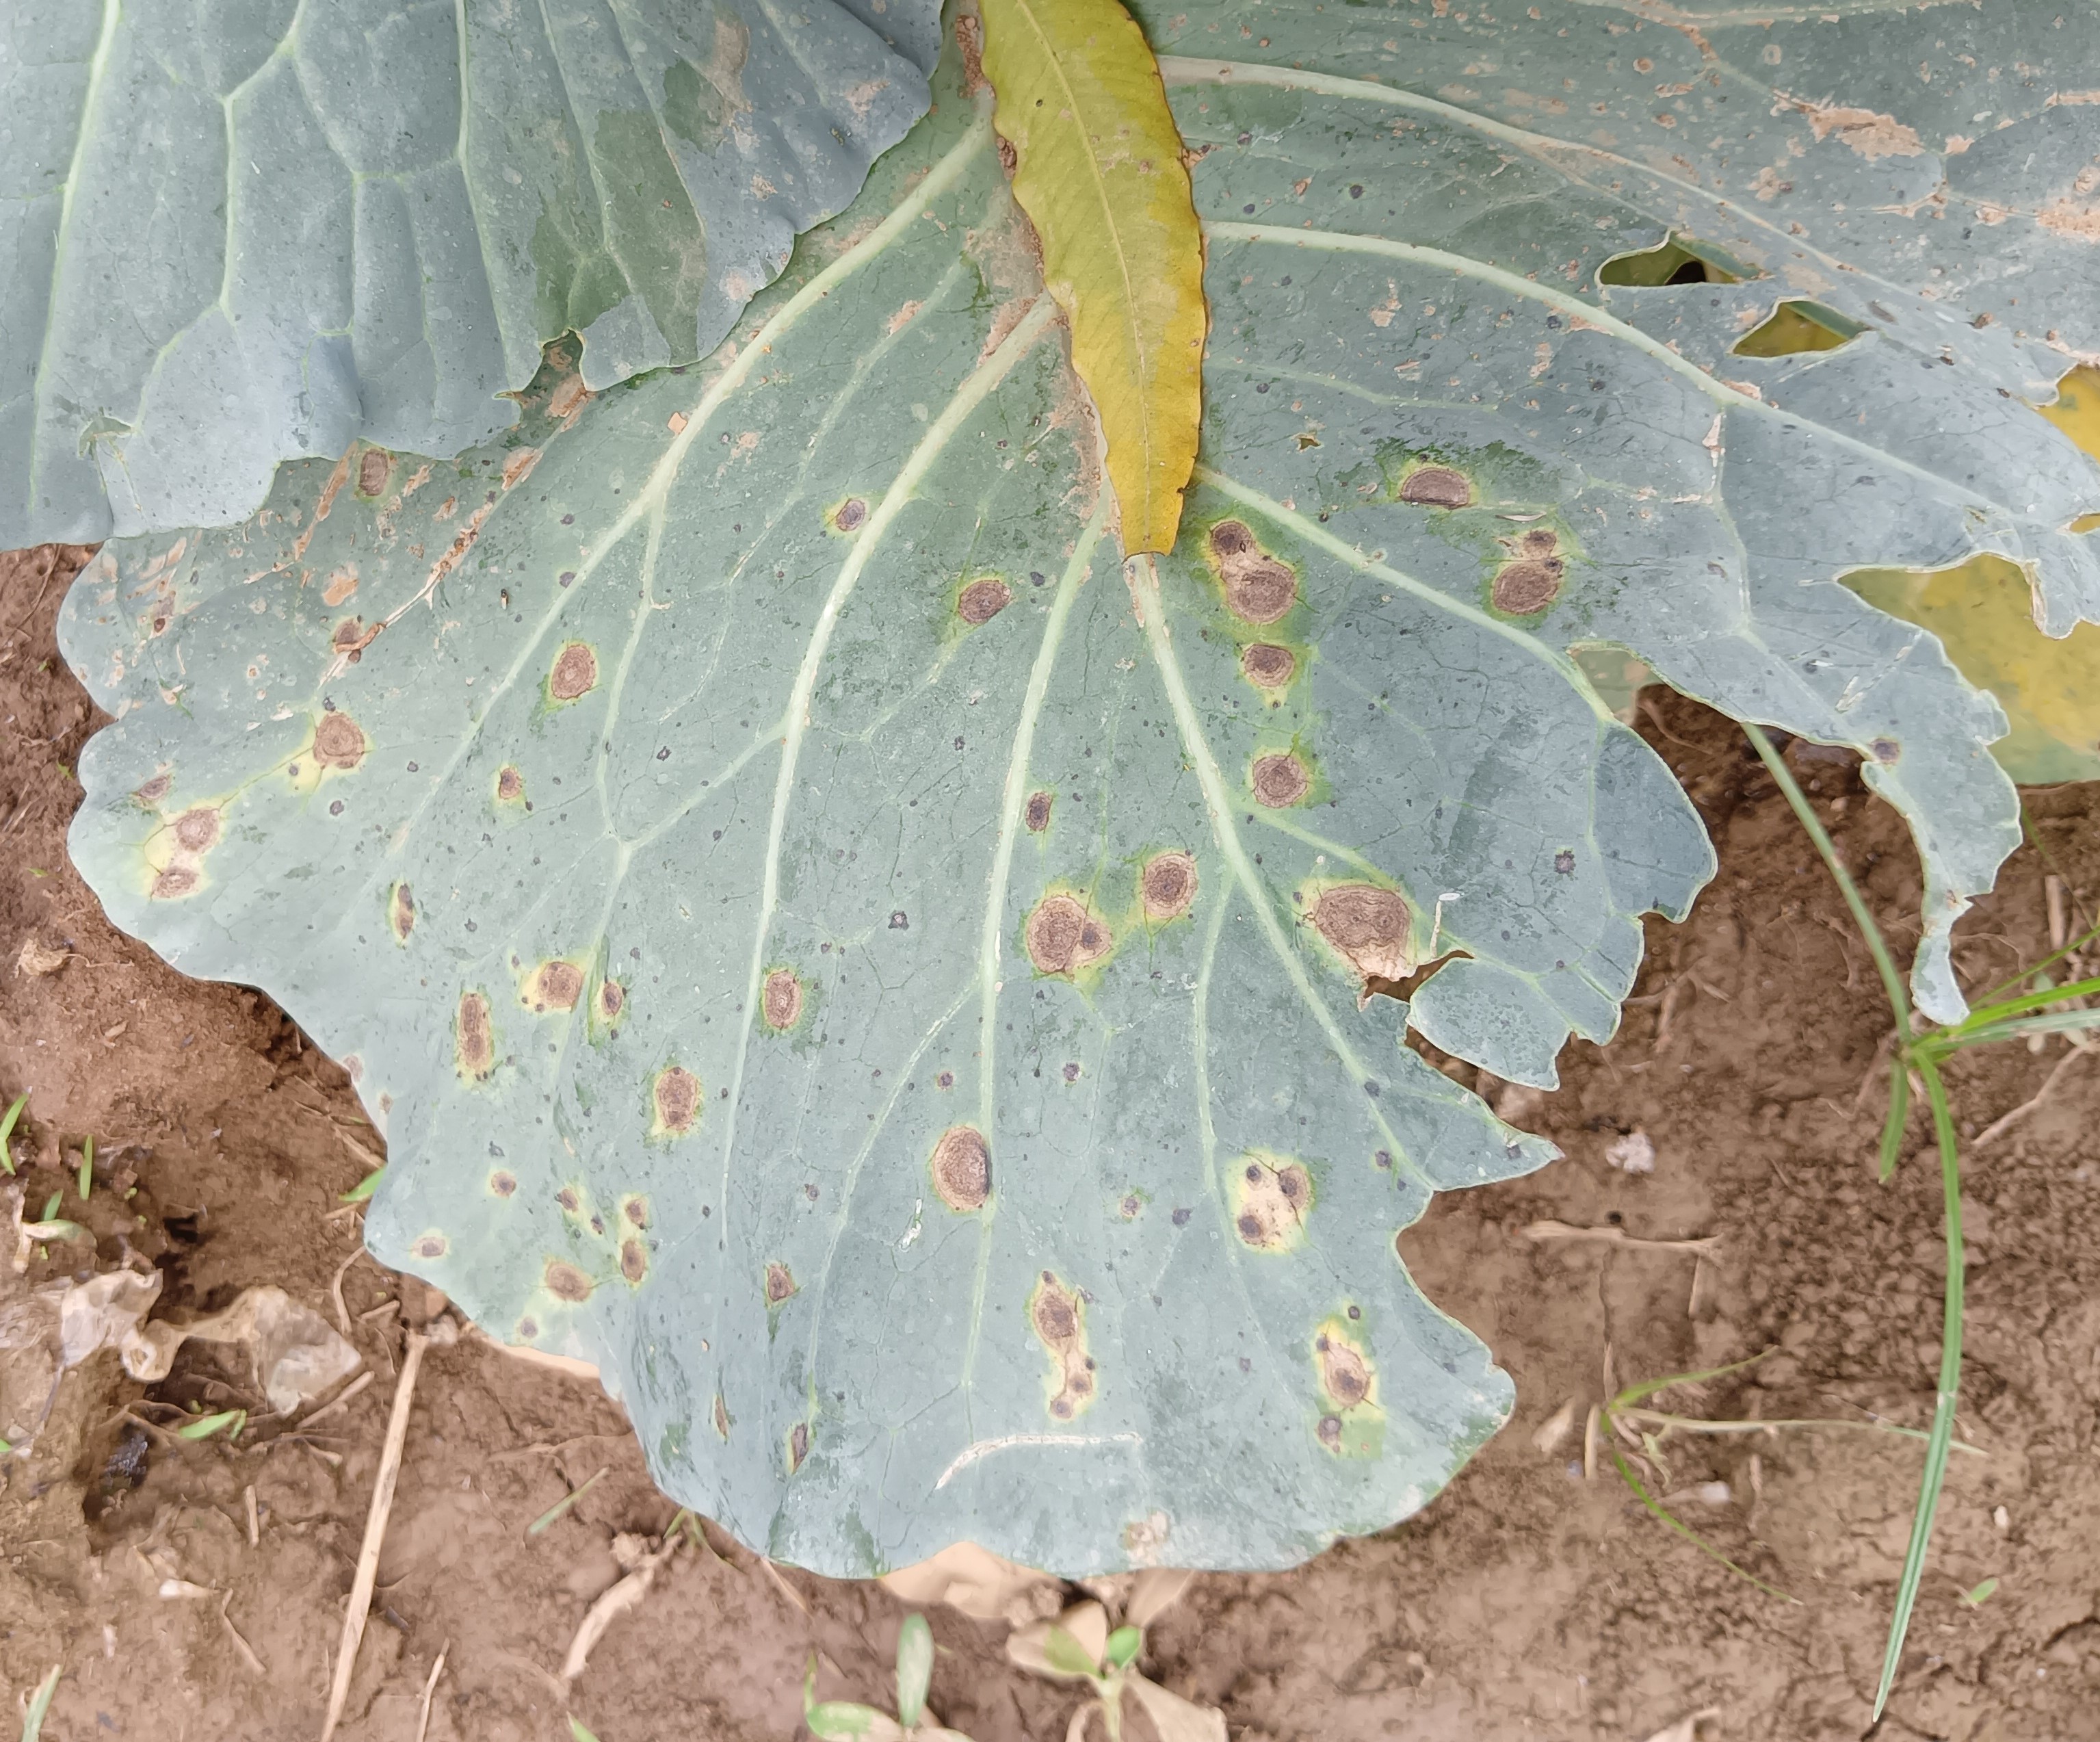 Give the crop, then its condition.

cabbage, alternaria
